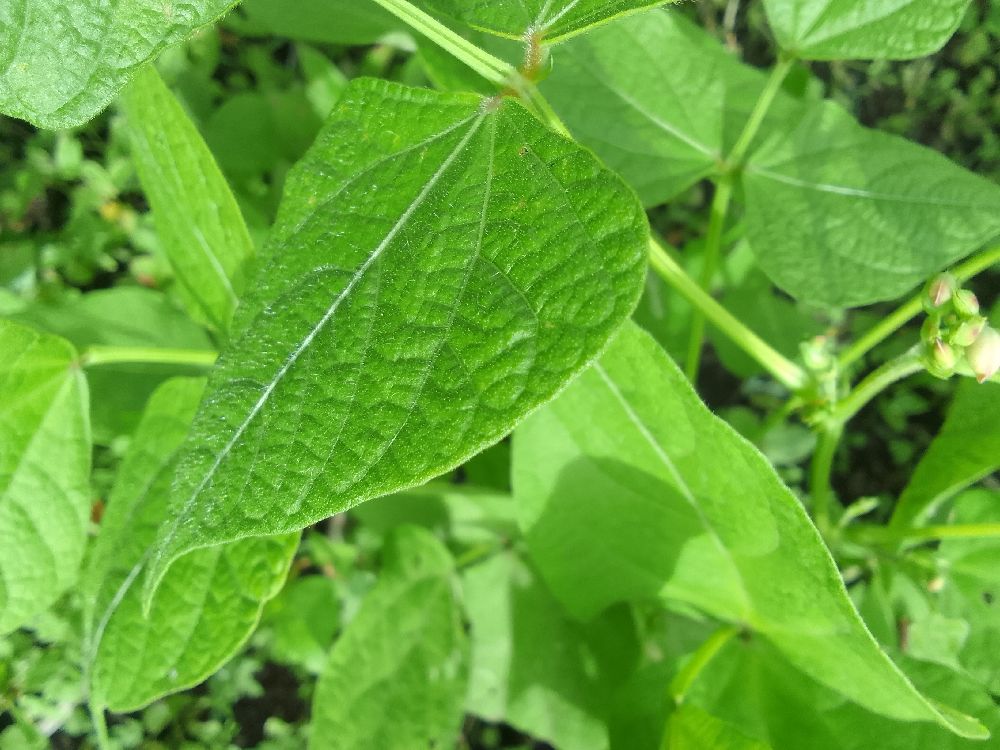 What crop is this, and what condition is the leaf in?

common bean, healthy
